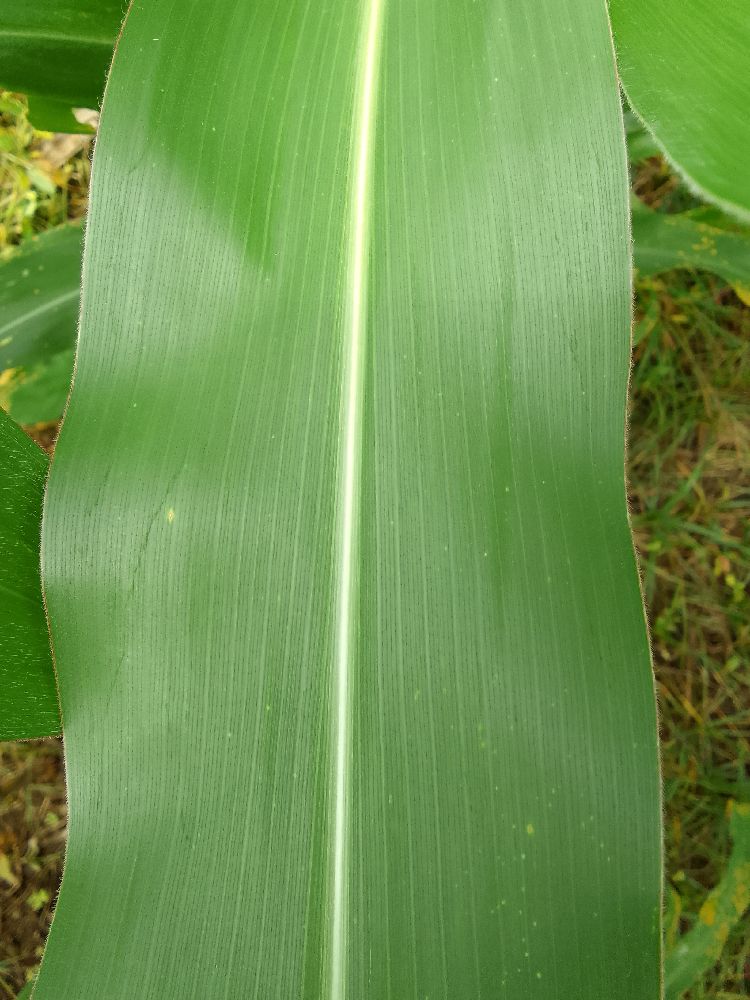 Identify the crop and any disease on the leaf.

maize, healthy
